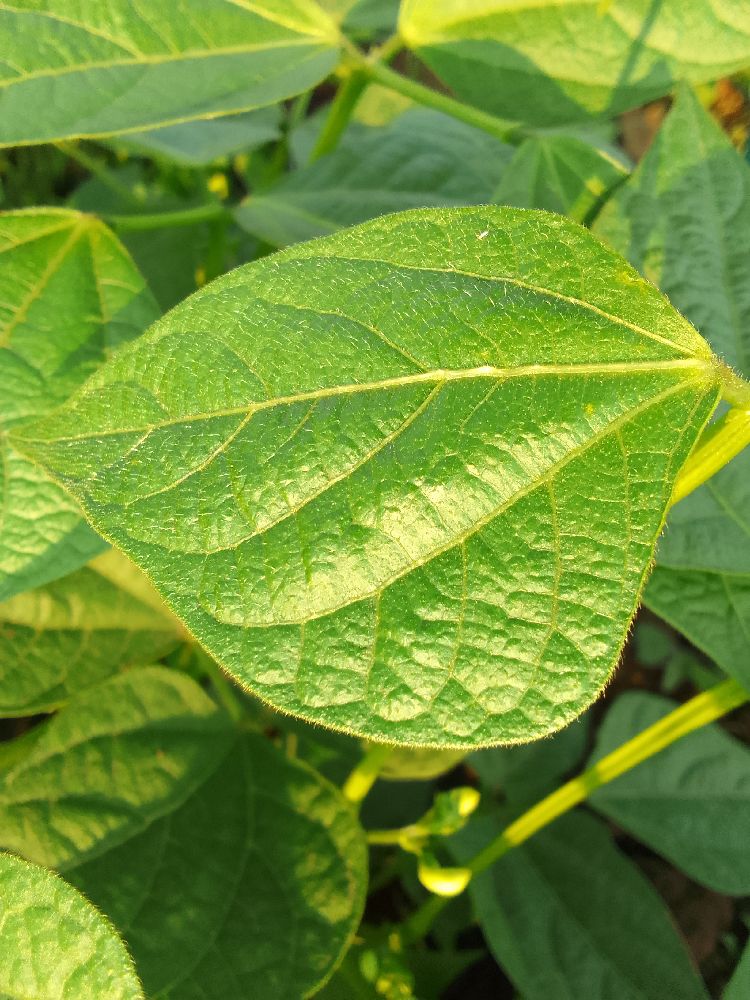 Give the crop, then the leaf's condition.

common bean, healthy
